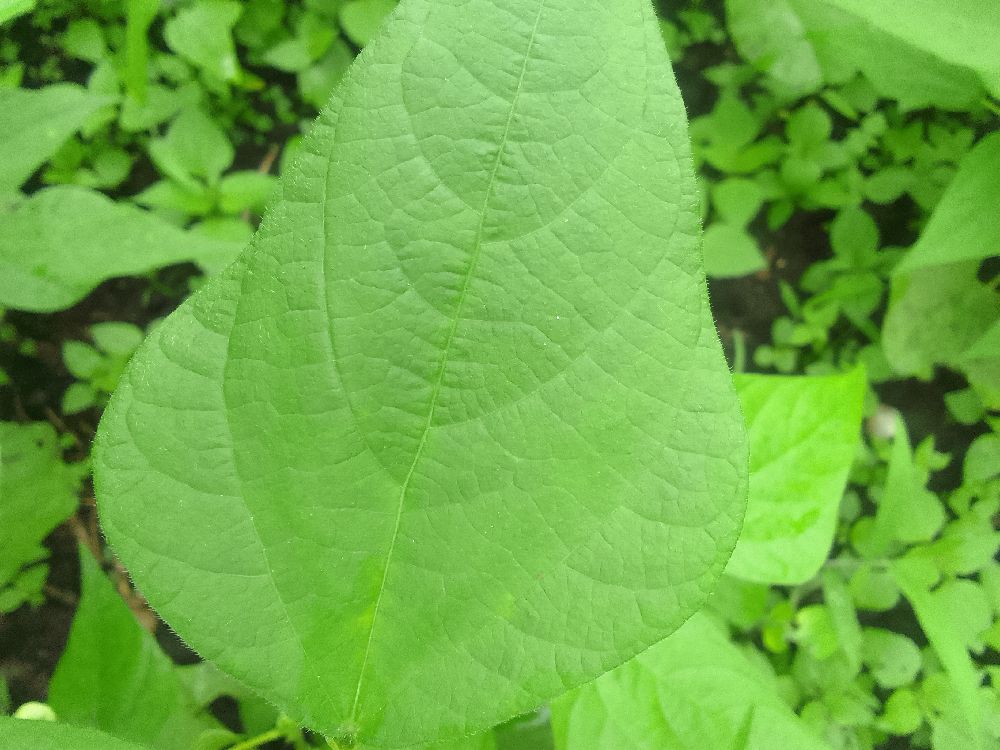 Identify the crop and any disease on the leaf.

common bean, healthy
